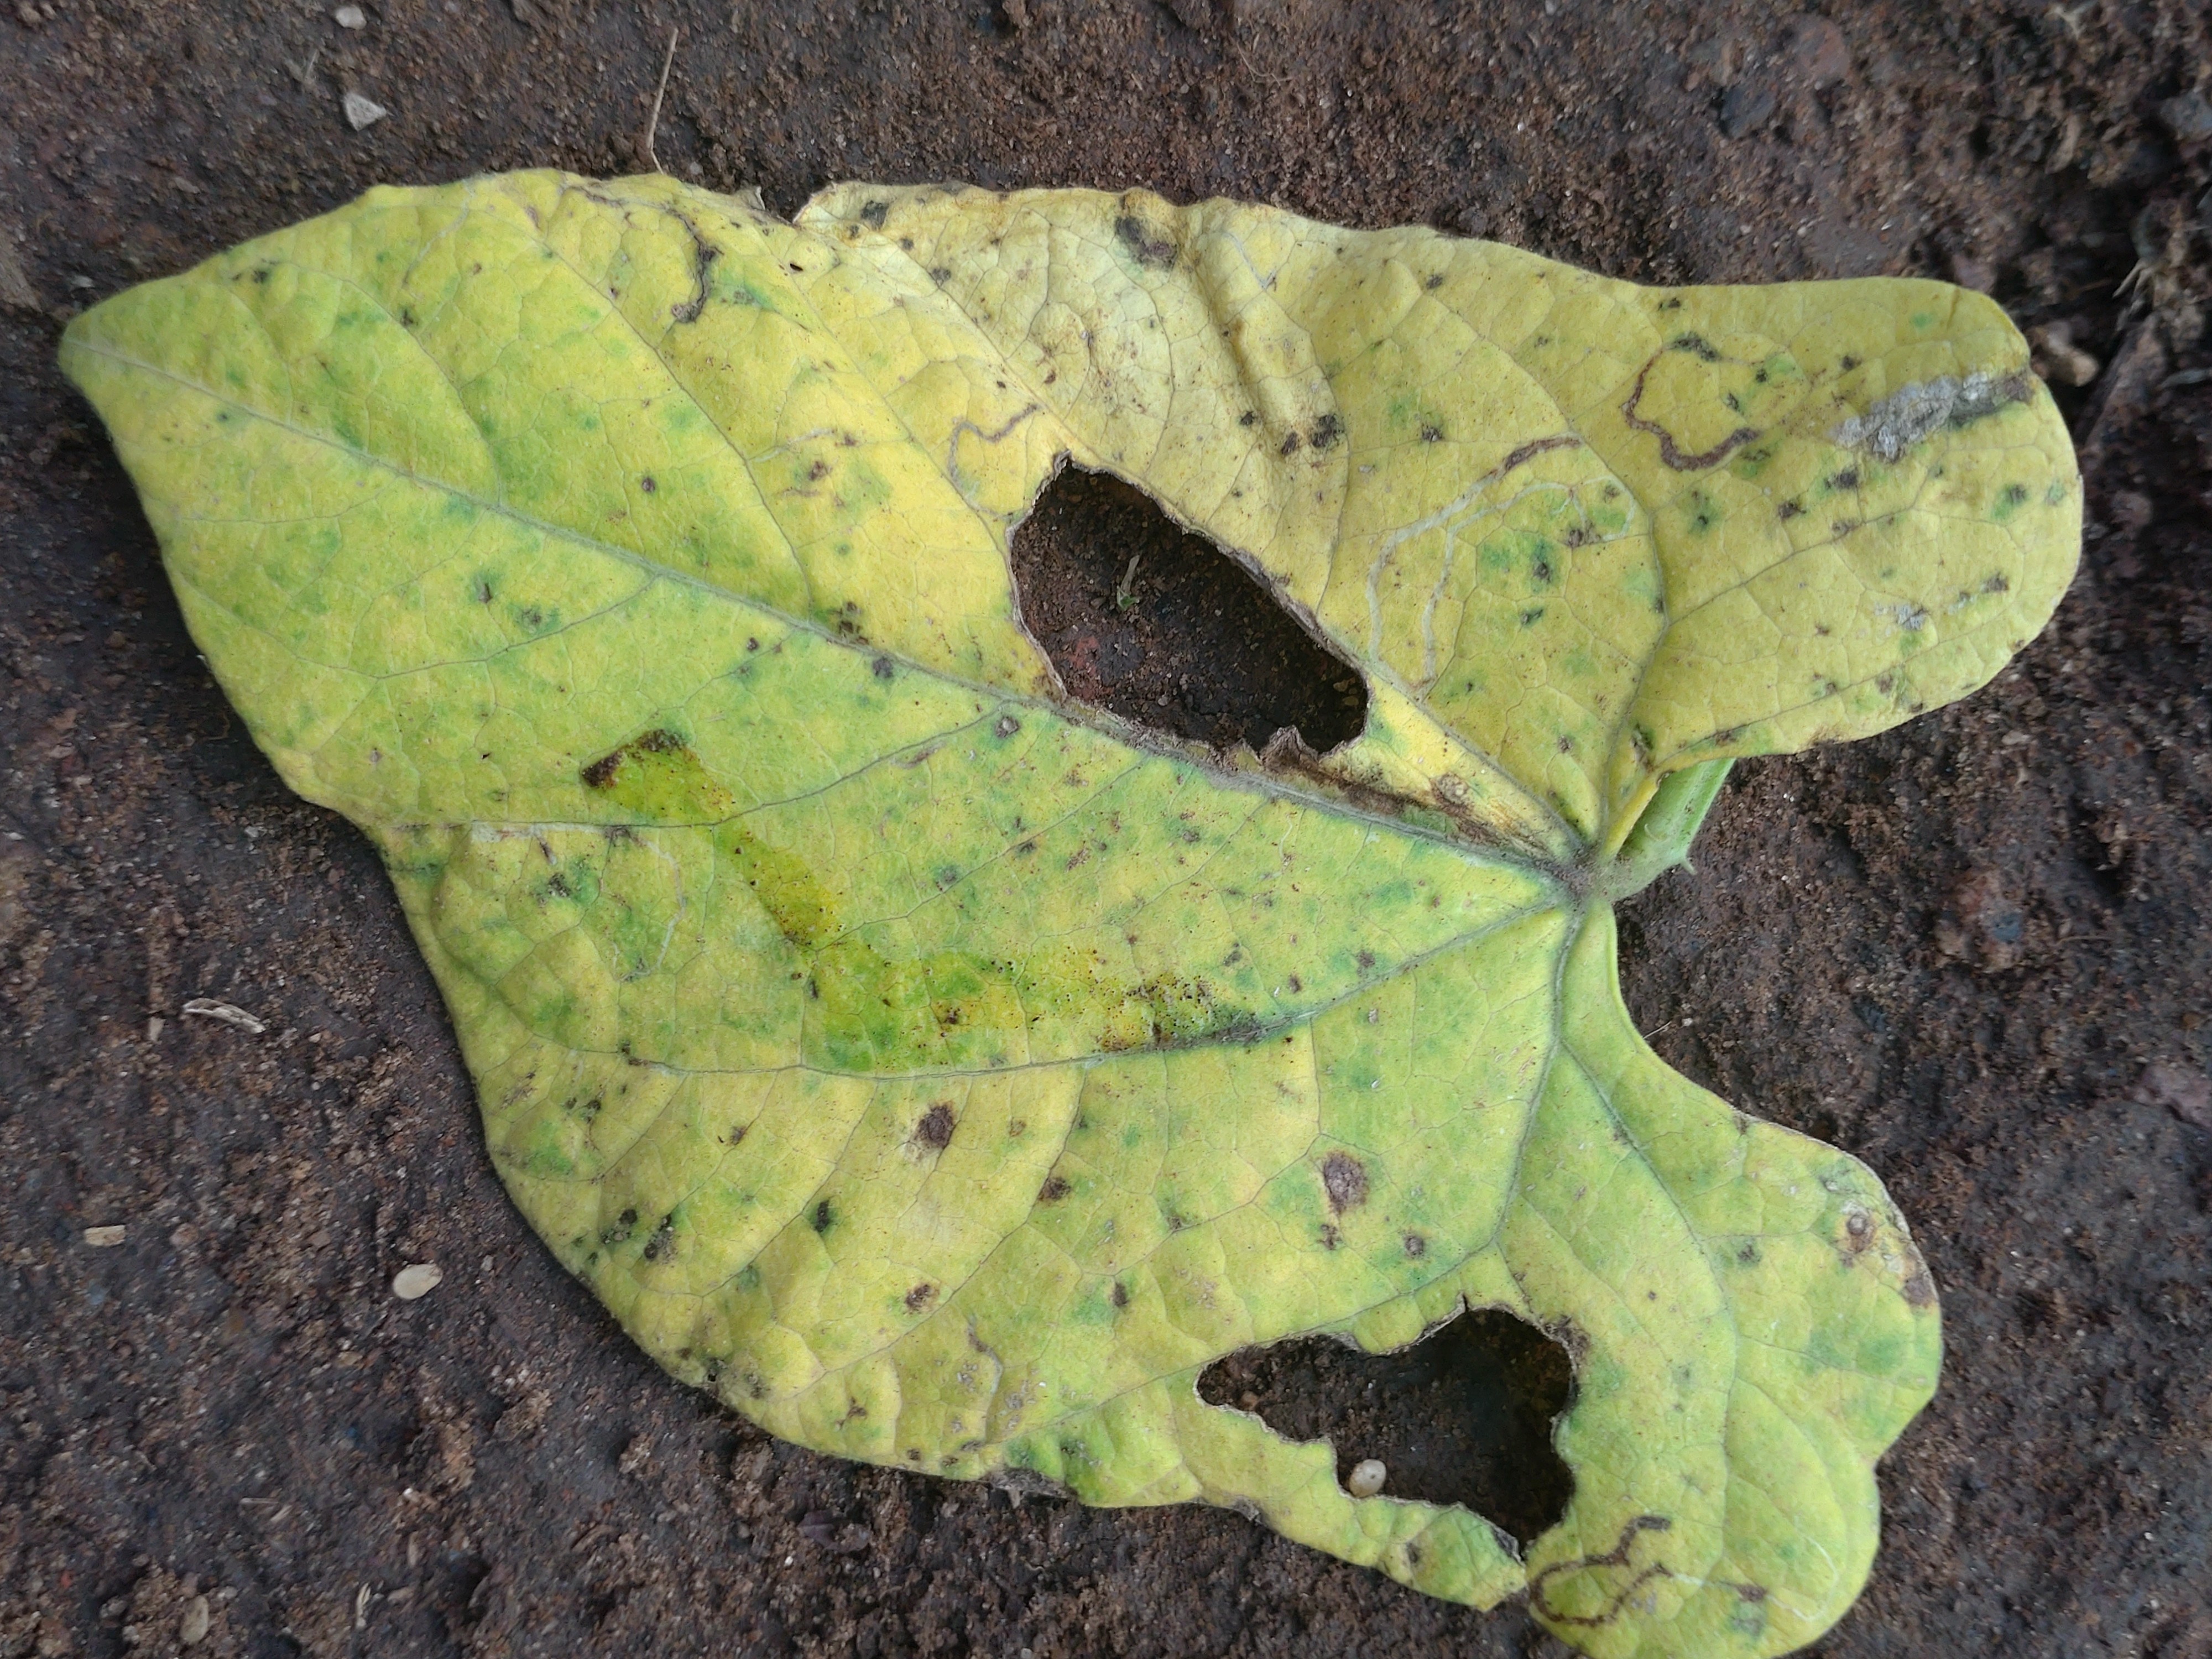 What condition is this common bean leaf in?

rust
